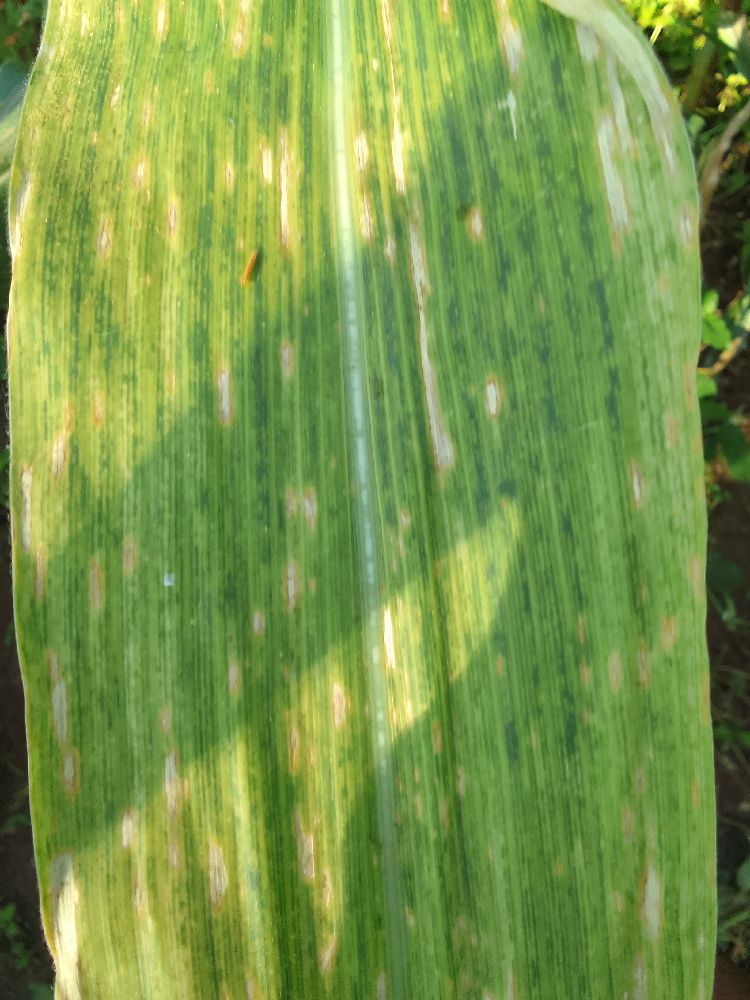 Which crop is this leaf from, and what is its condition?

maize, maize lethal necrosis
